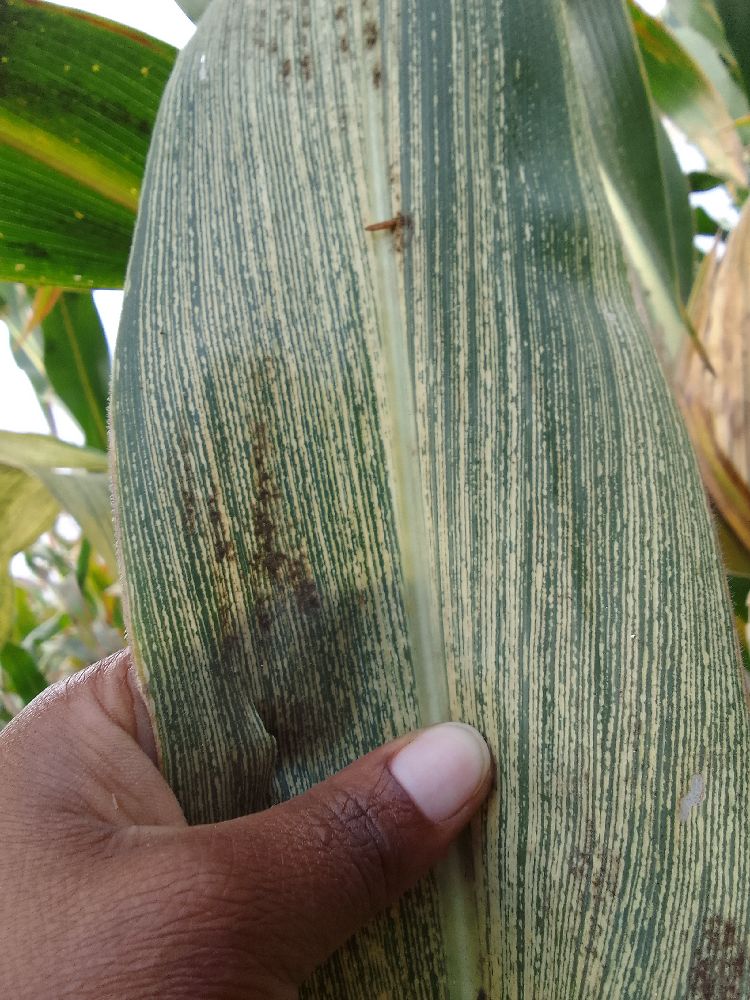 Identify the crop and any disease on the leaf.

maize, maize streak virus
